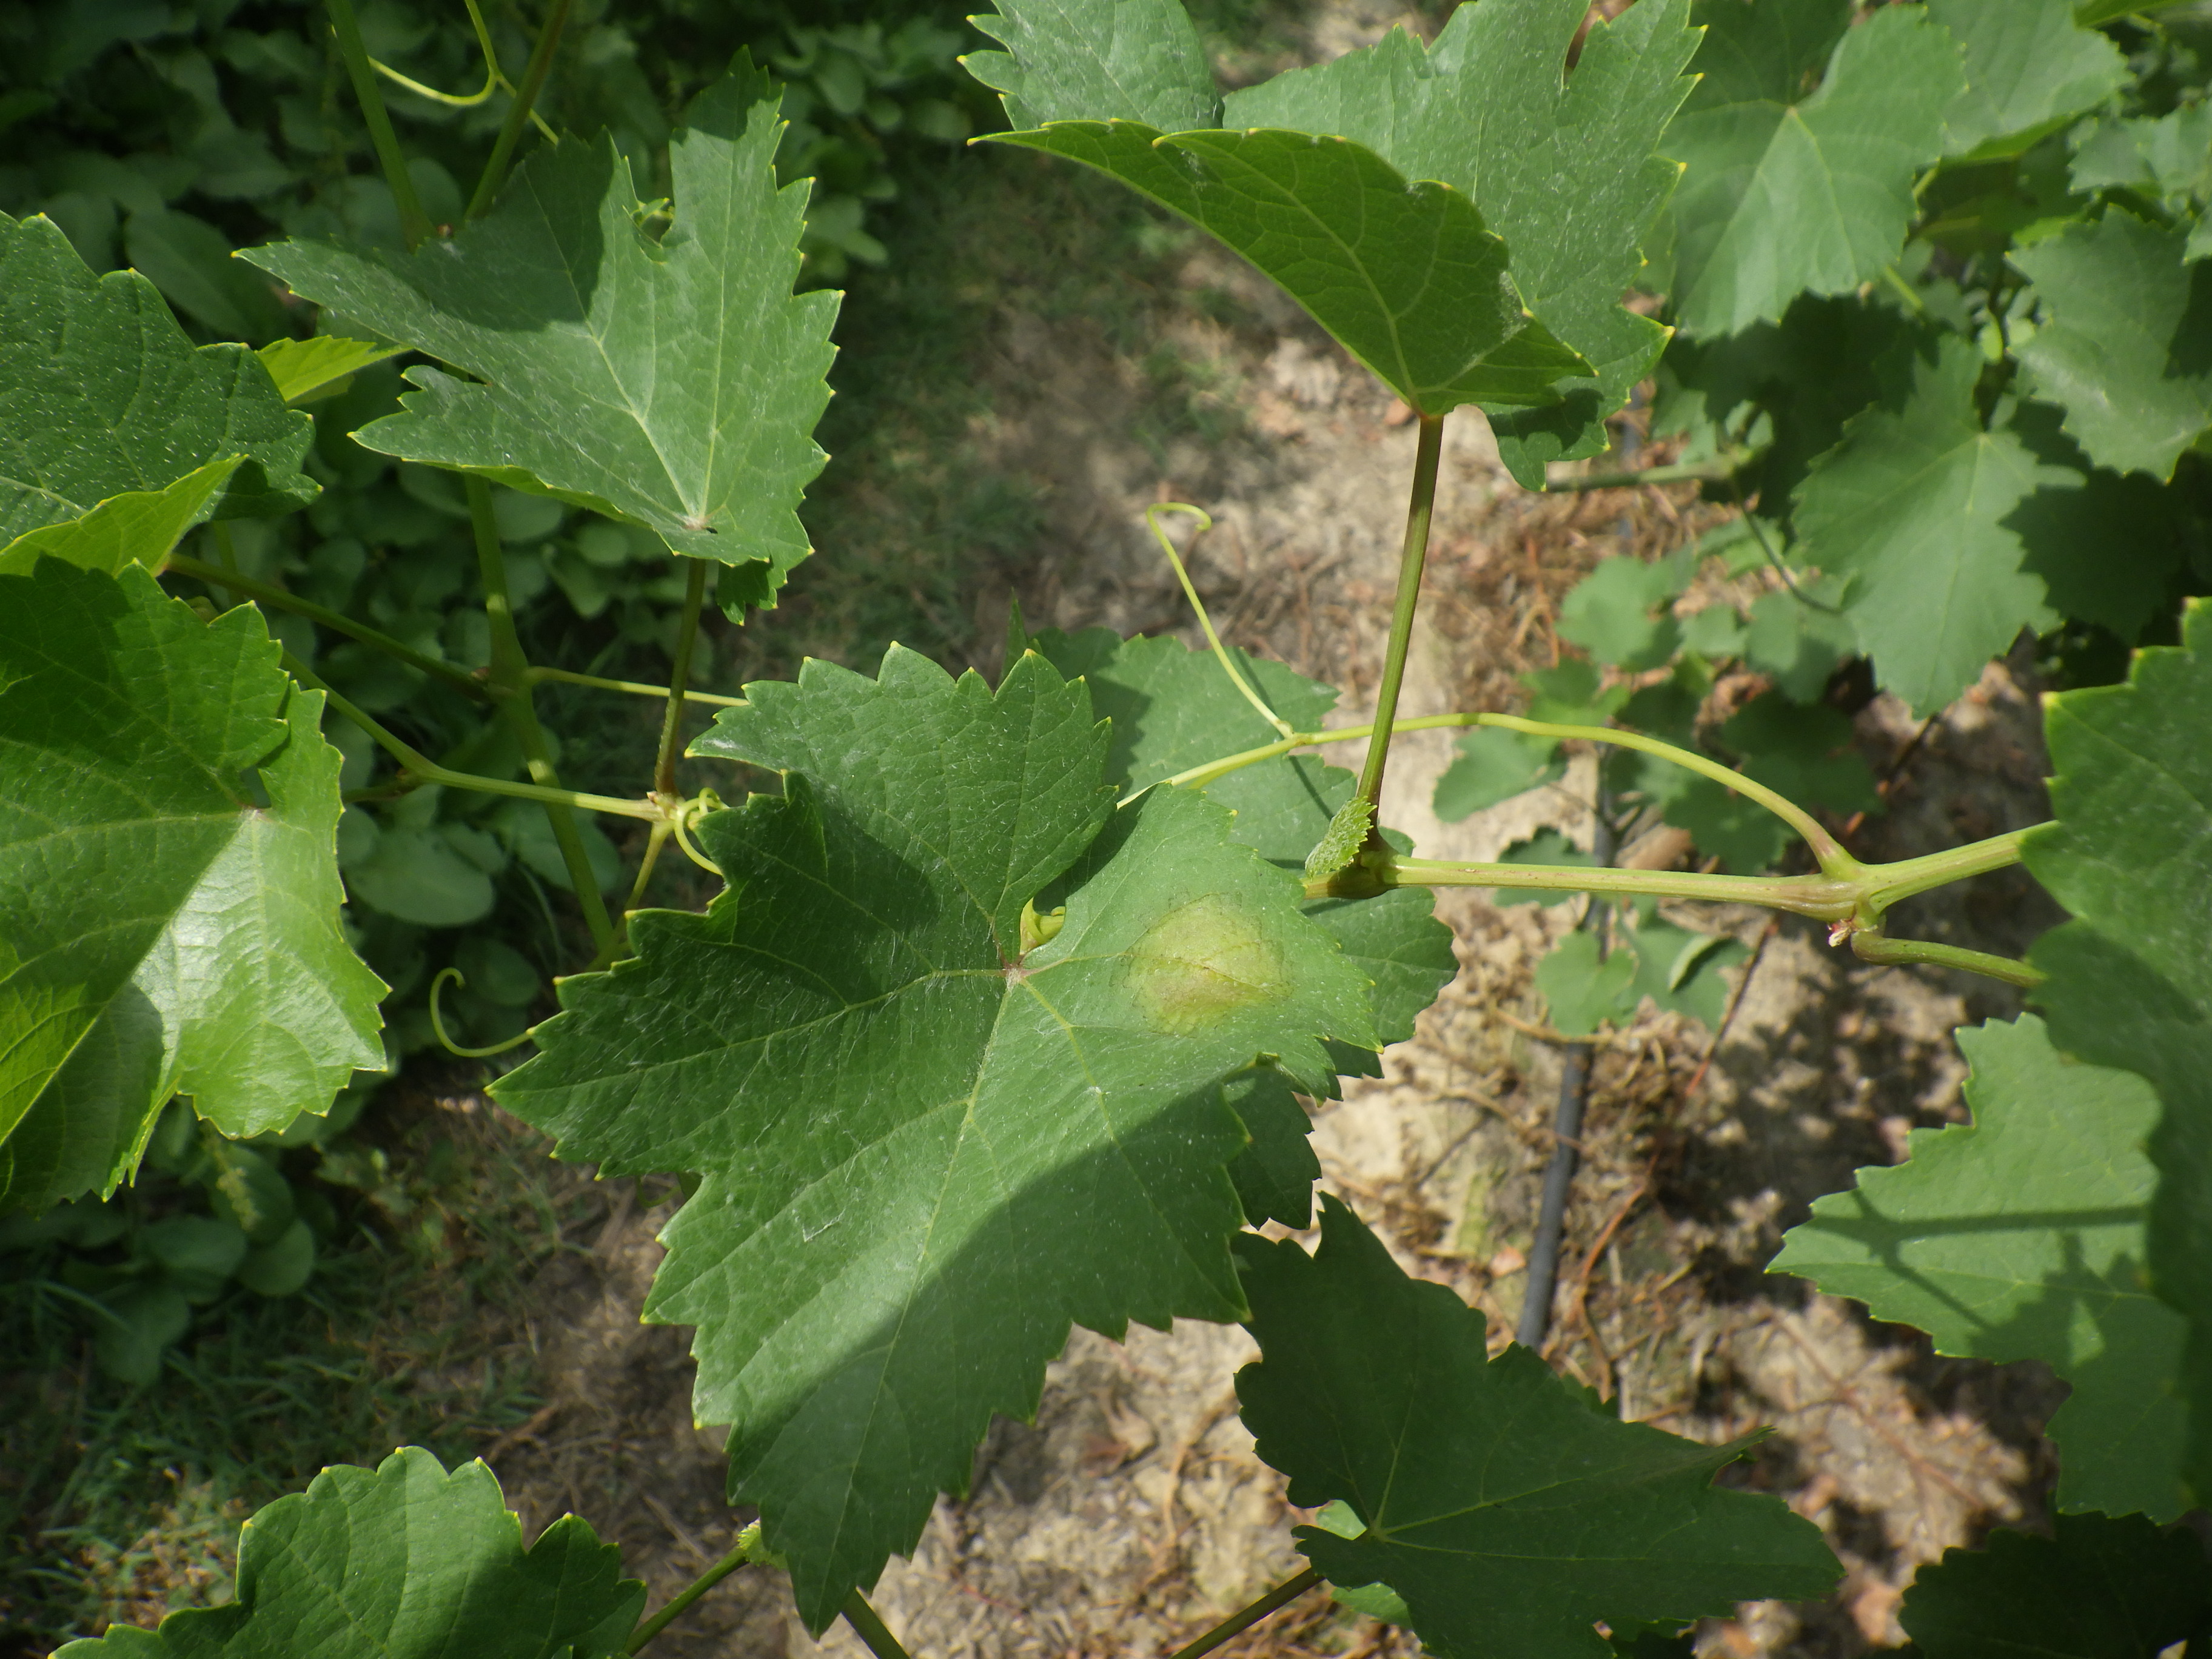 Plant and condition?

grapevine, downy mildew
